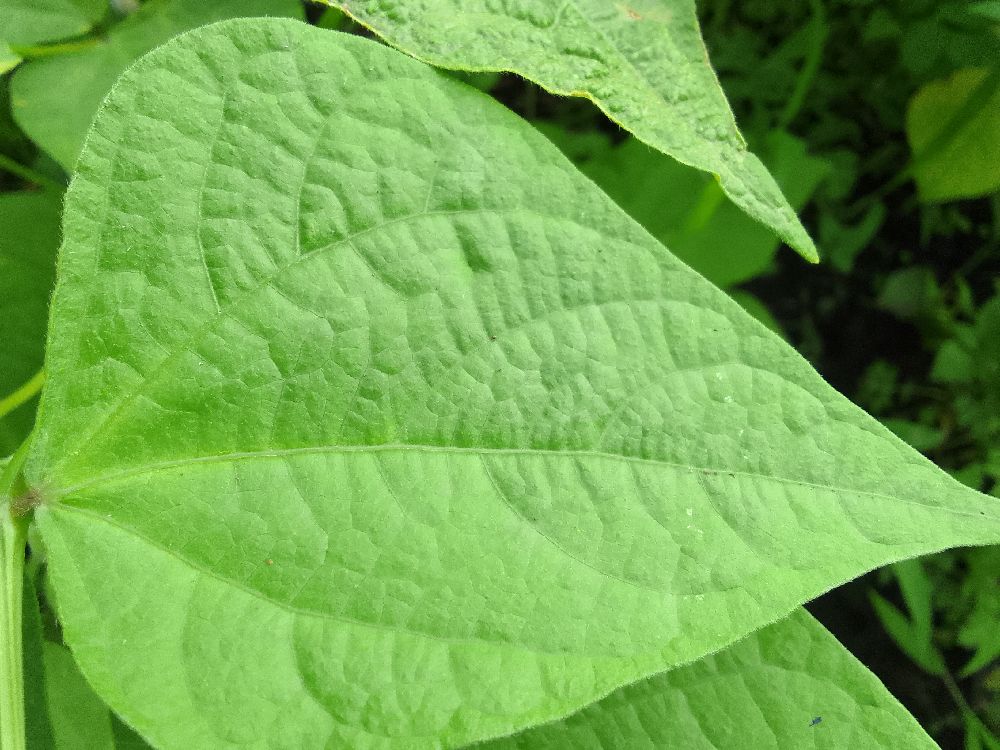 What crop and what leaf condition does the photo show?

common bean, healthy
